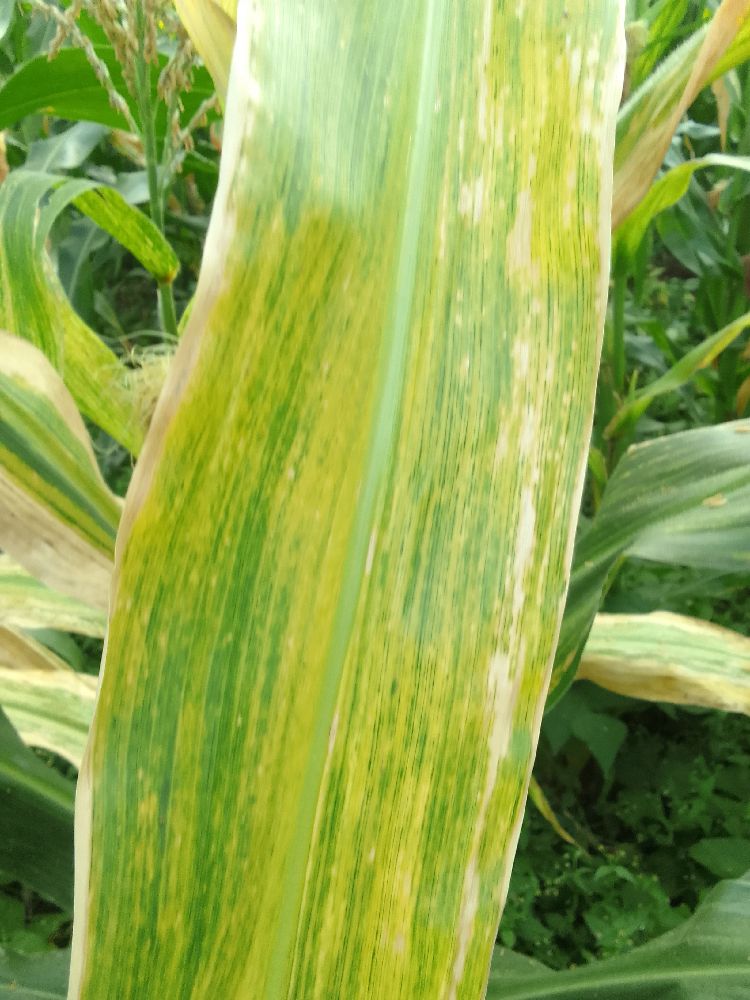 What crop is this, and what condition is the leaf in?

maize, maize lethal necrosis
